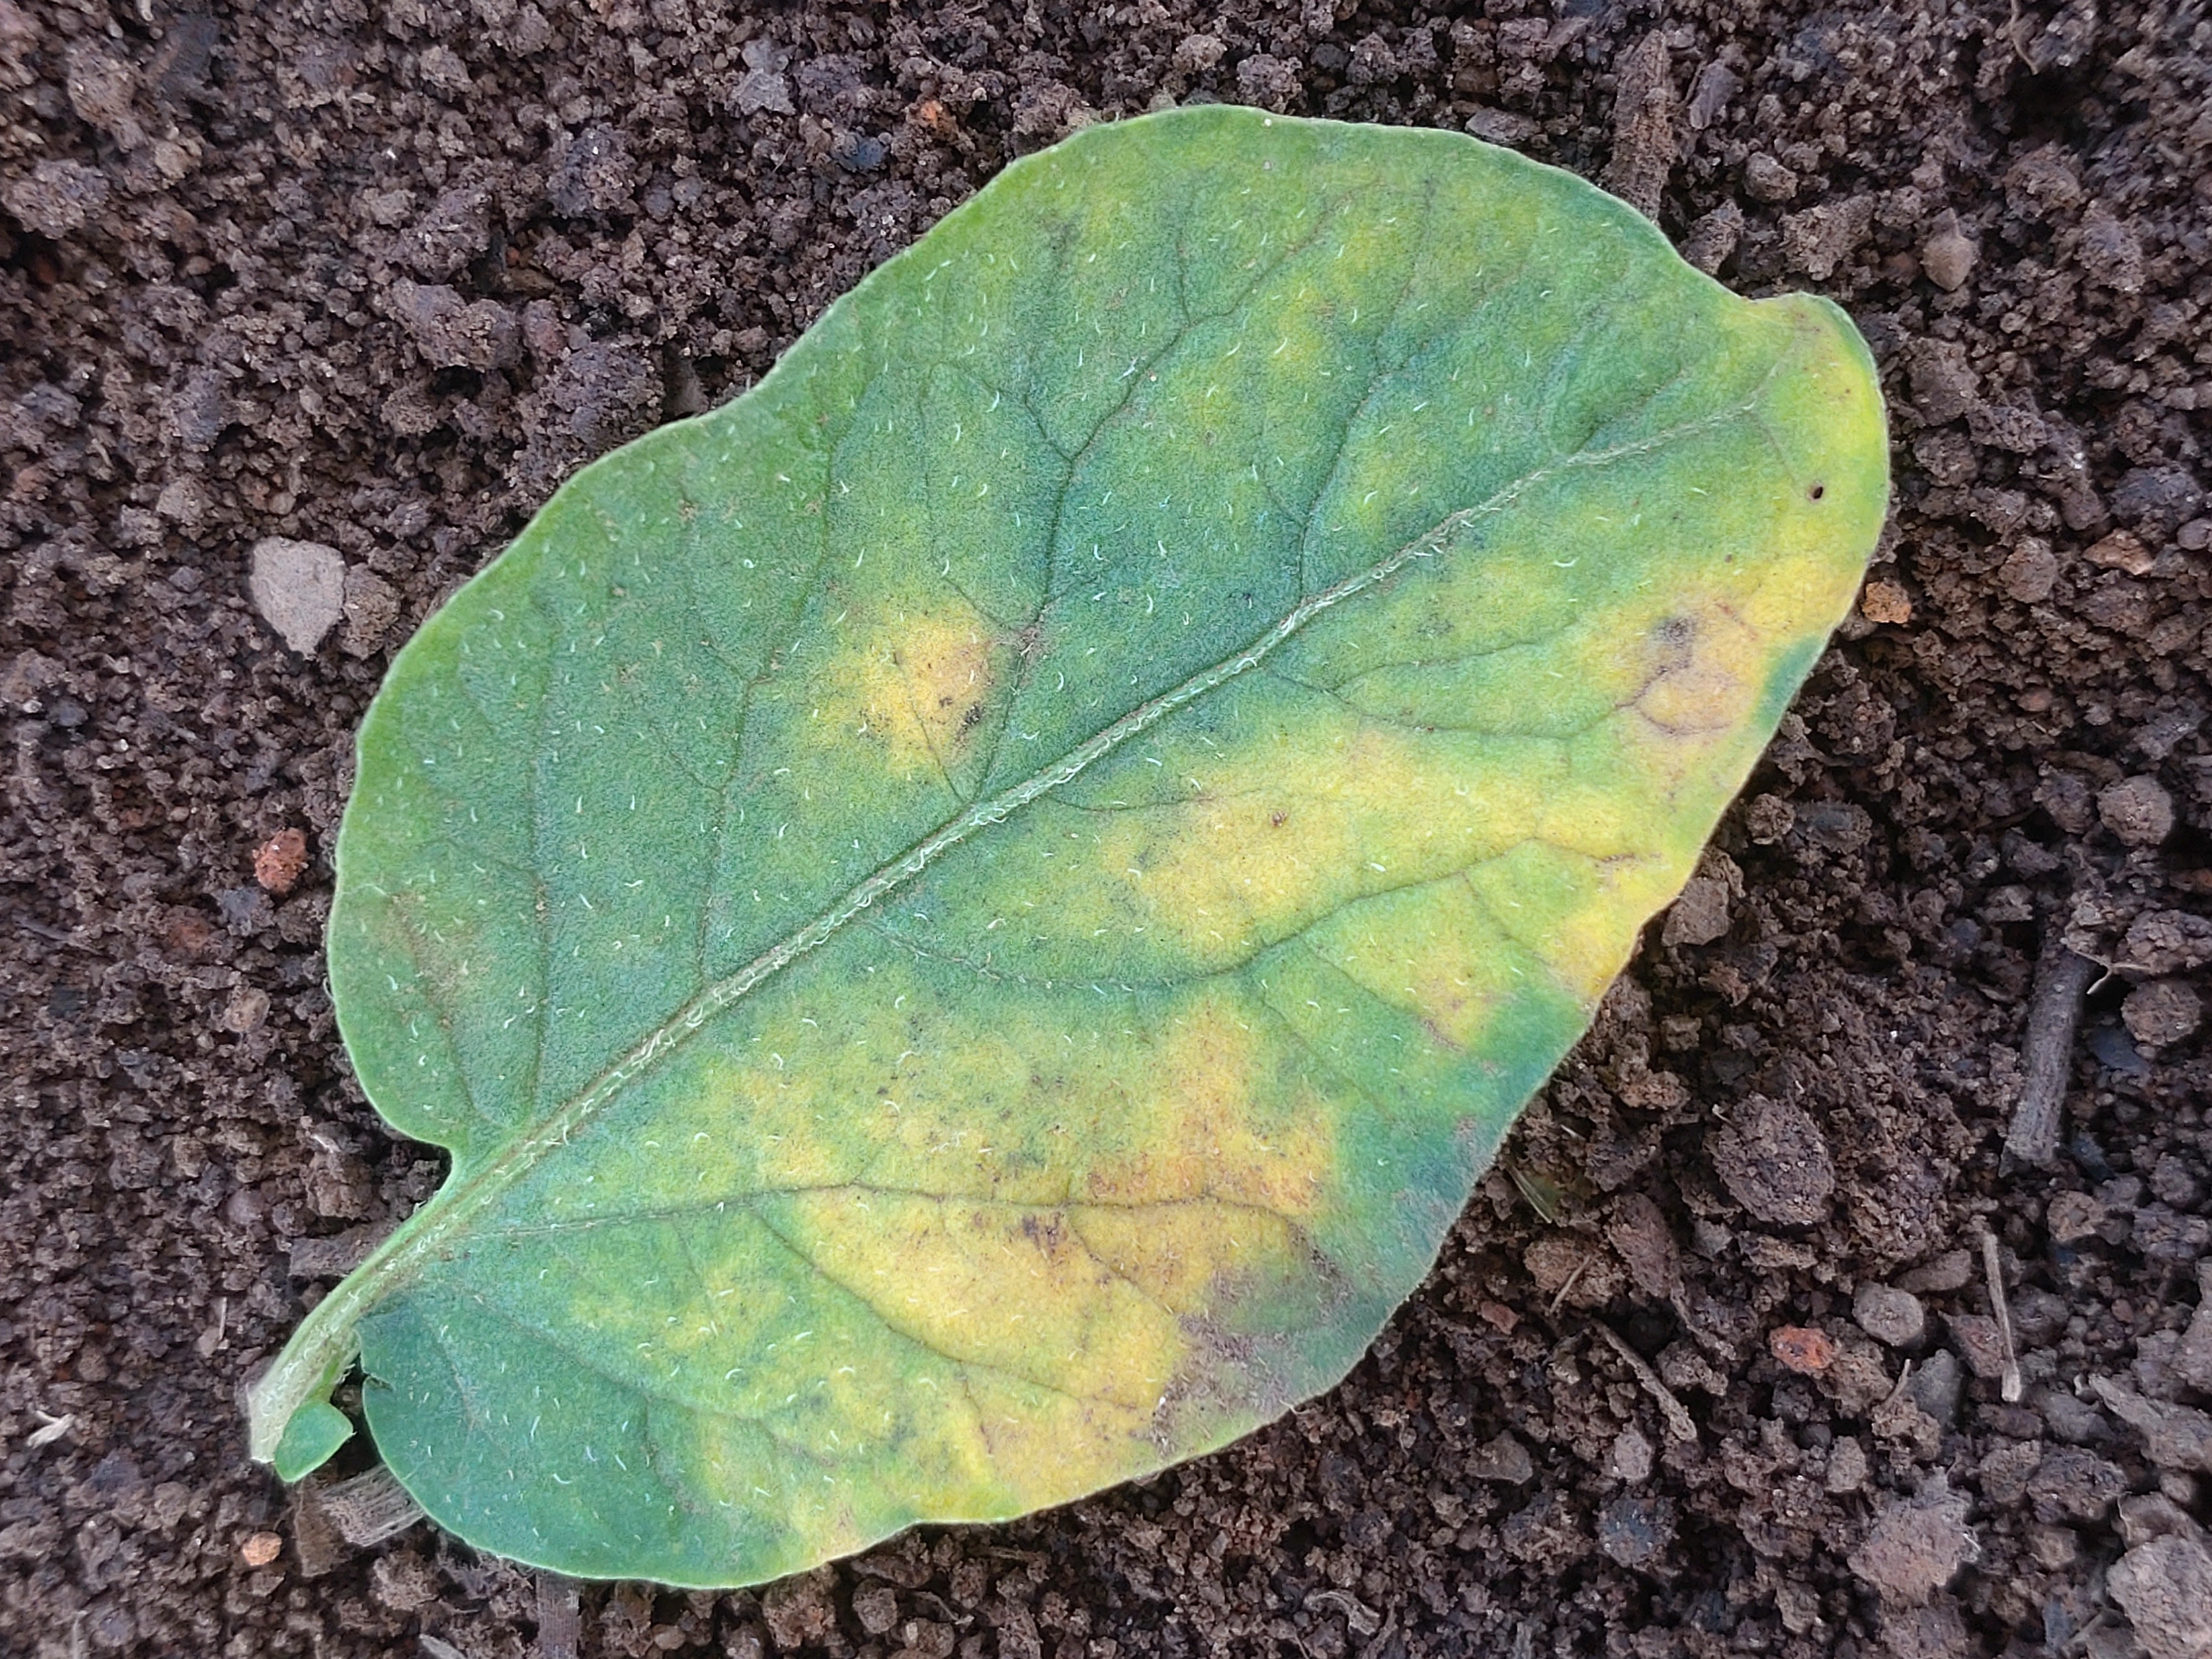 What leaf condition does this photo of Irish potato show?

late blight
